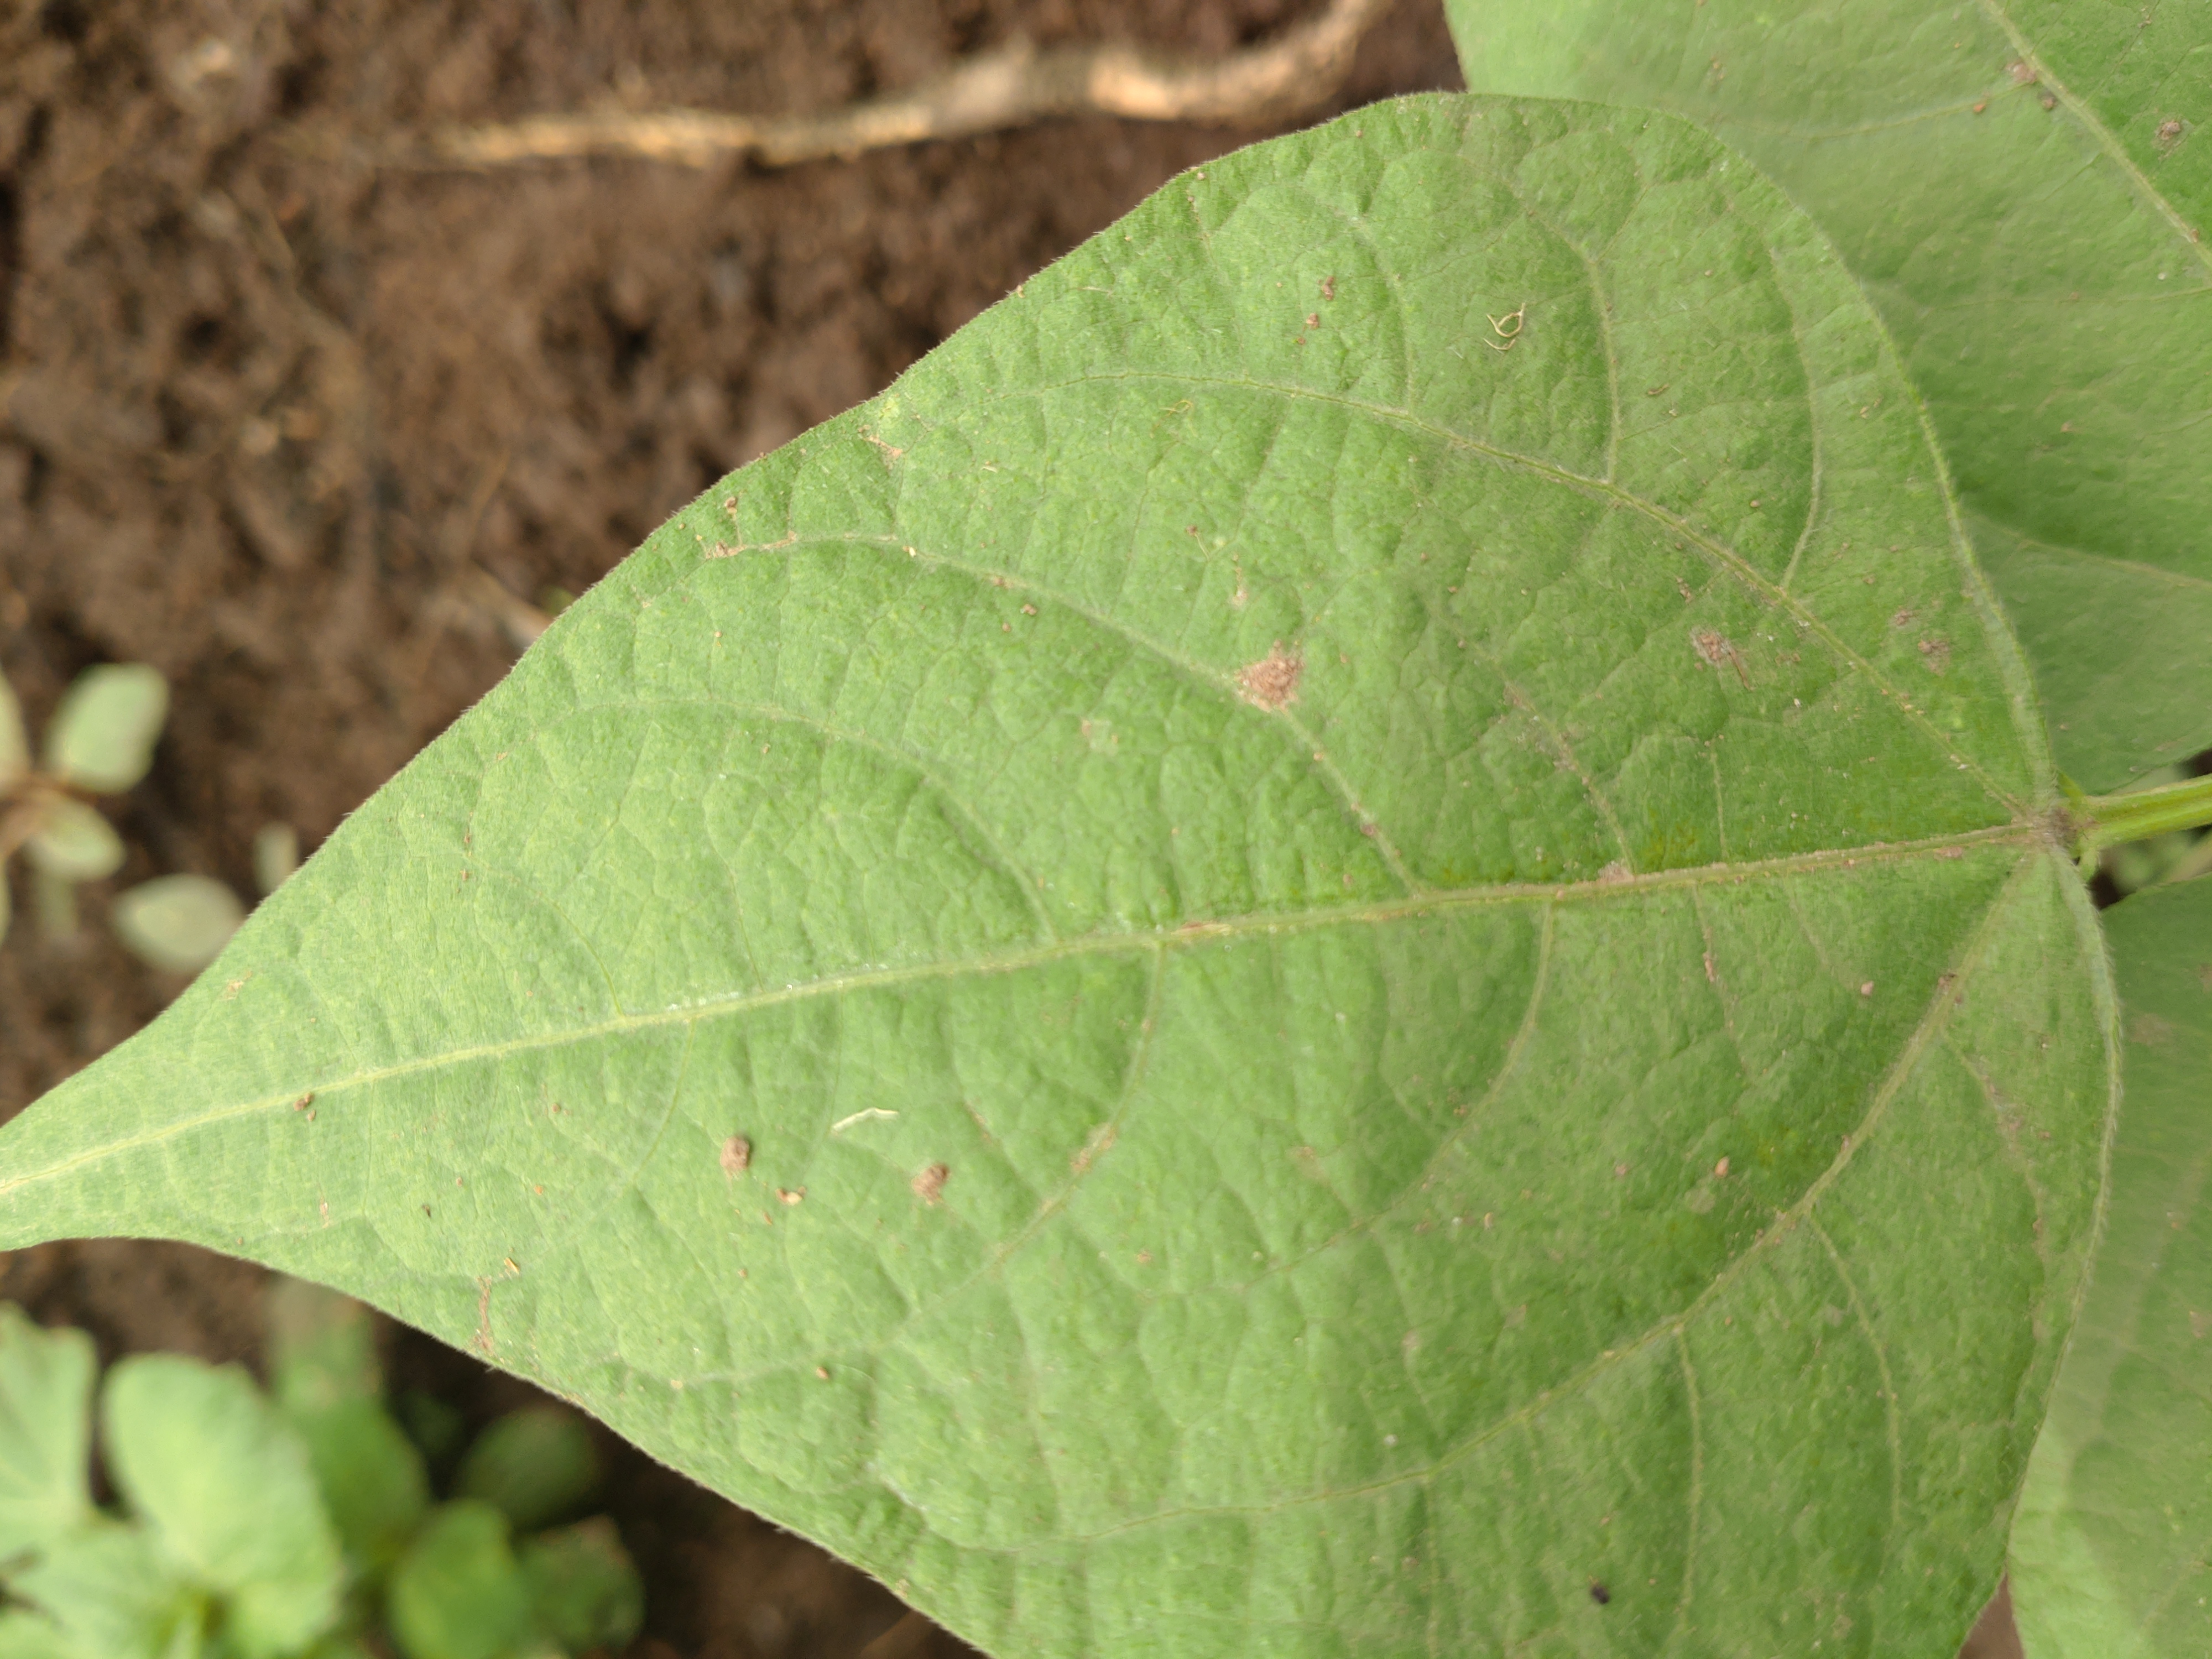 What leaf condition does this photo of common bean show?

healthy
